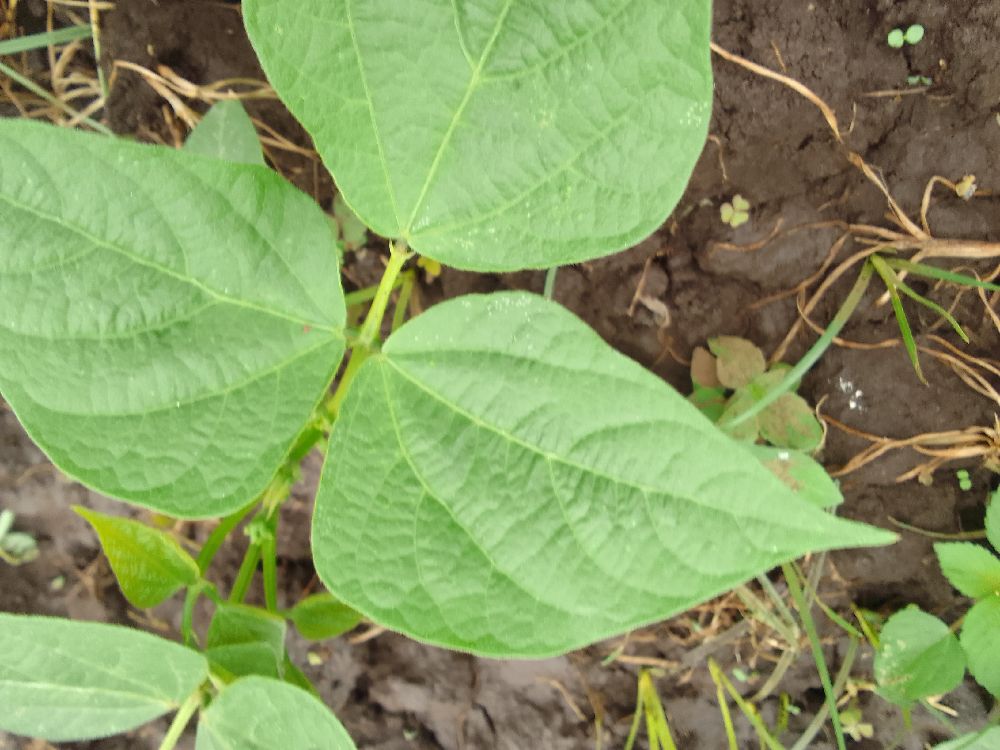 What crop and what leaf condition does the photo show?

common bean, healthy
